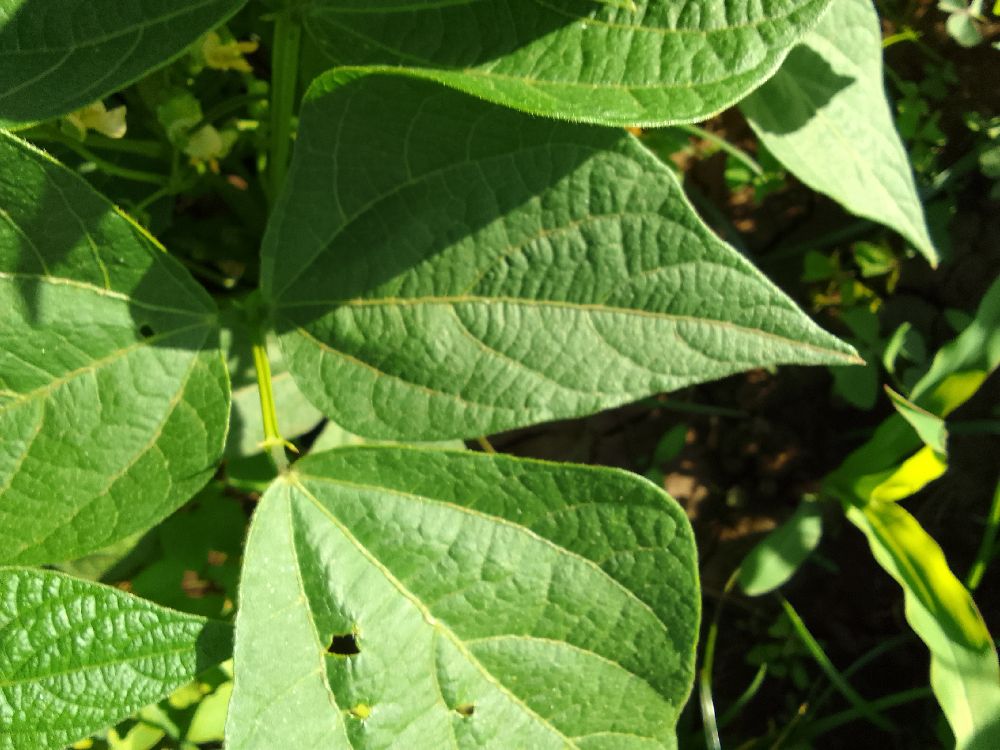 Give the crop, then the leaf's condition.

common bean, healthy
